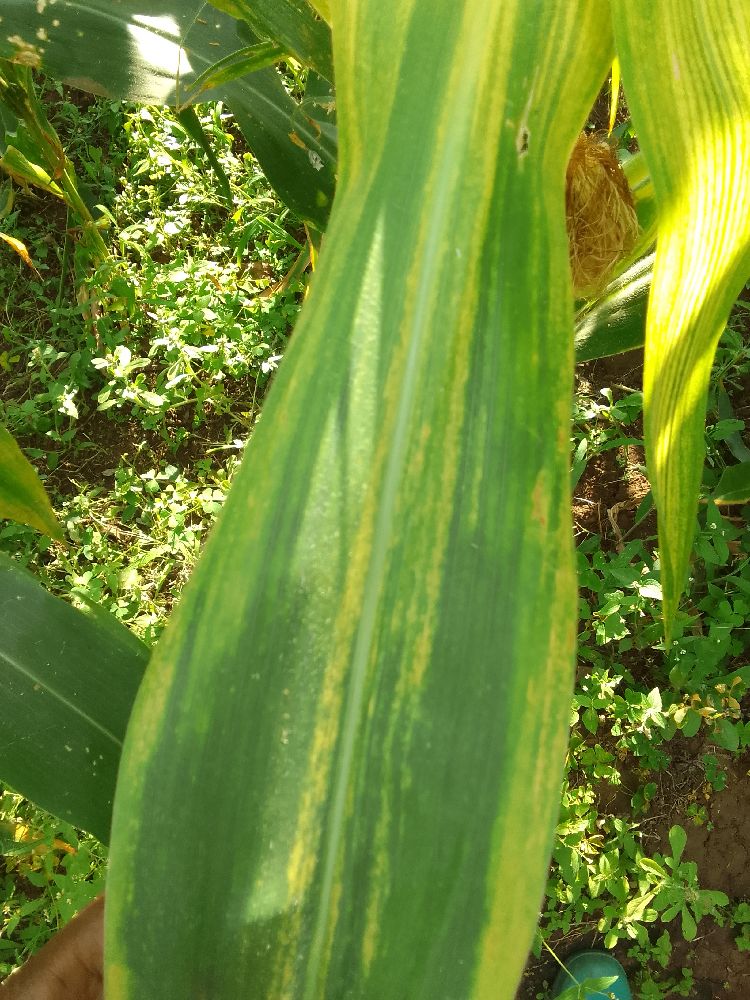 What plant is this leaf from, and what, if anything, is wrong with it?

maize, maize lethal necrosis
